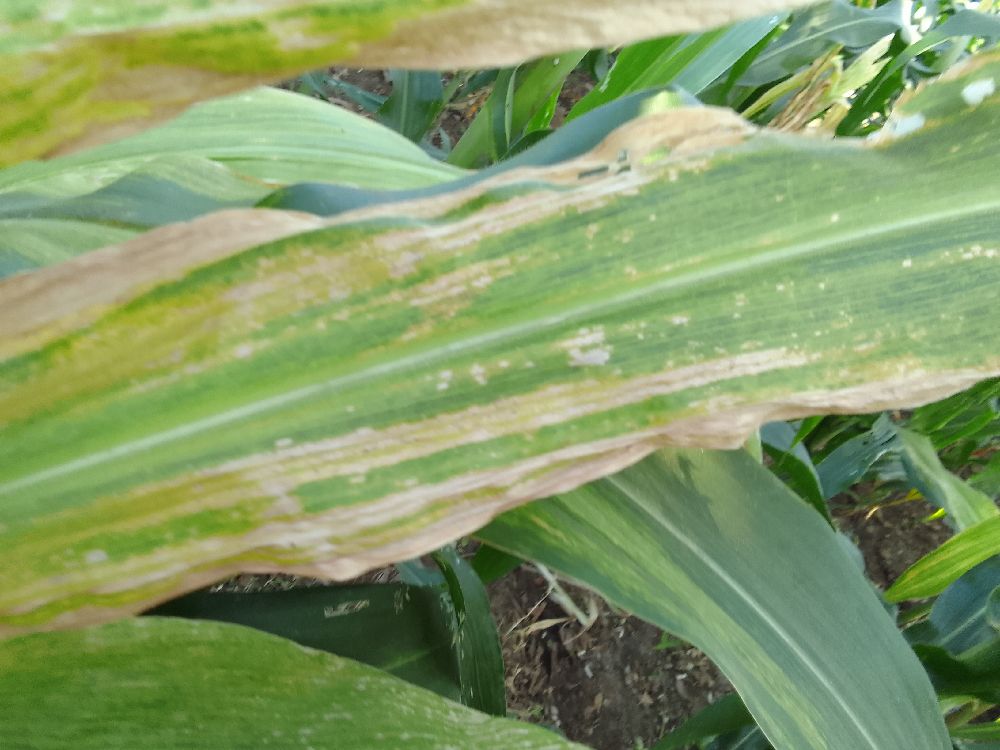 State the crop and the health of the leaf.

maize, maize lethal necrosis
